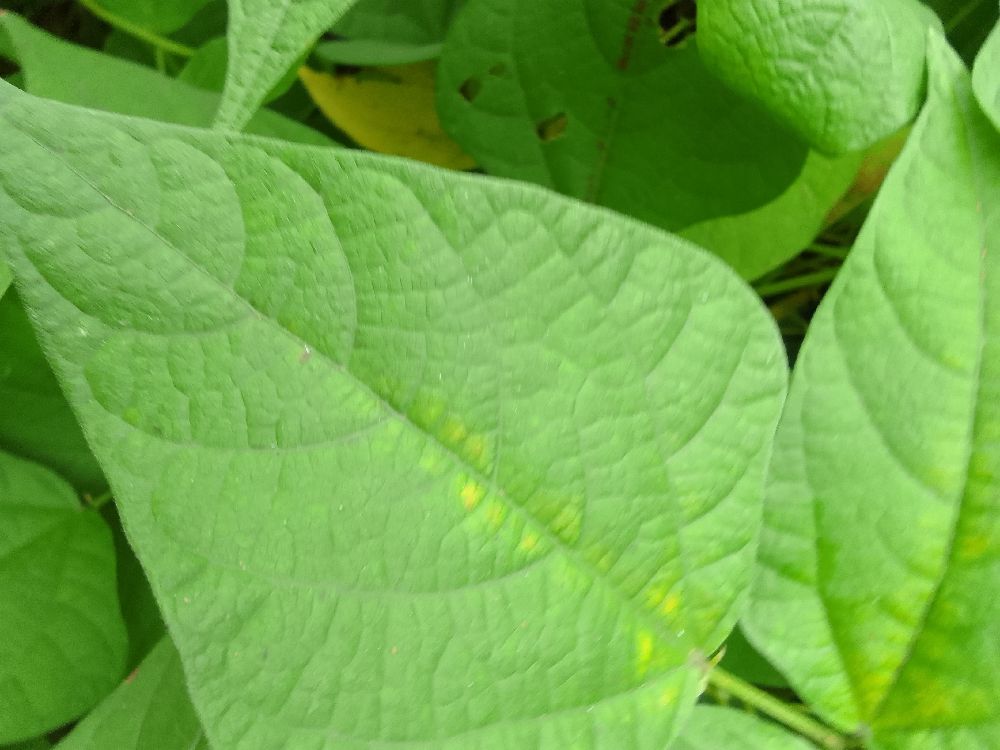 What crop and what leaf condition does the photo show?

common bean, healthy
